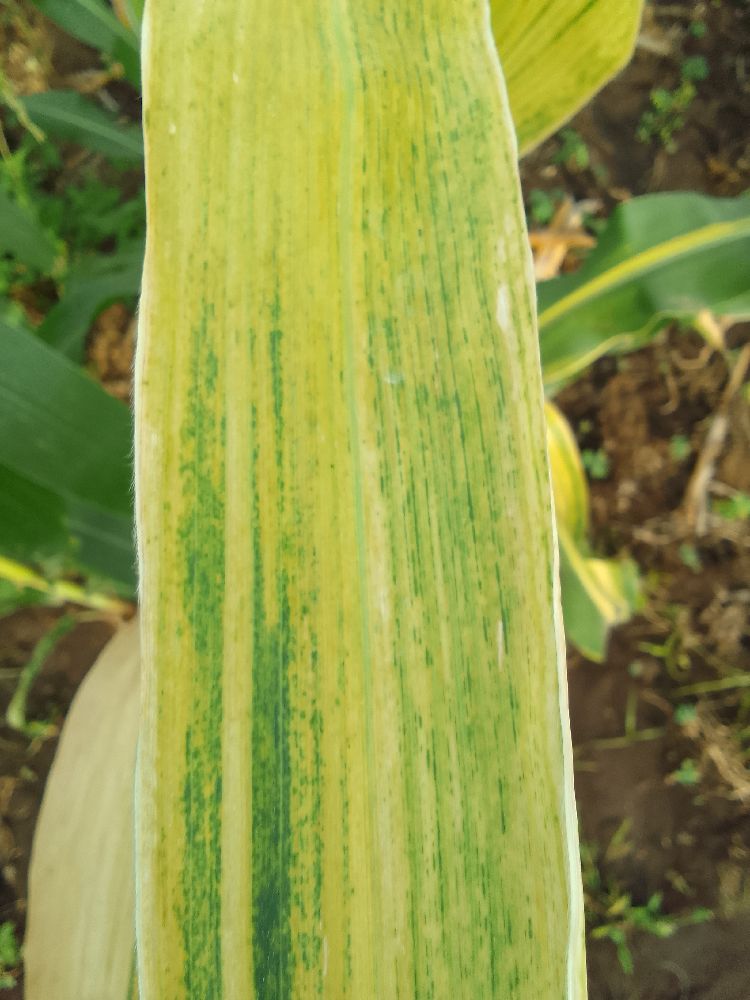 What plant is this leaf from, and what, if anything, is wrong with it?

maize, maize lethal necrosis
